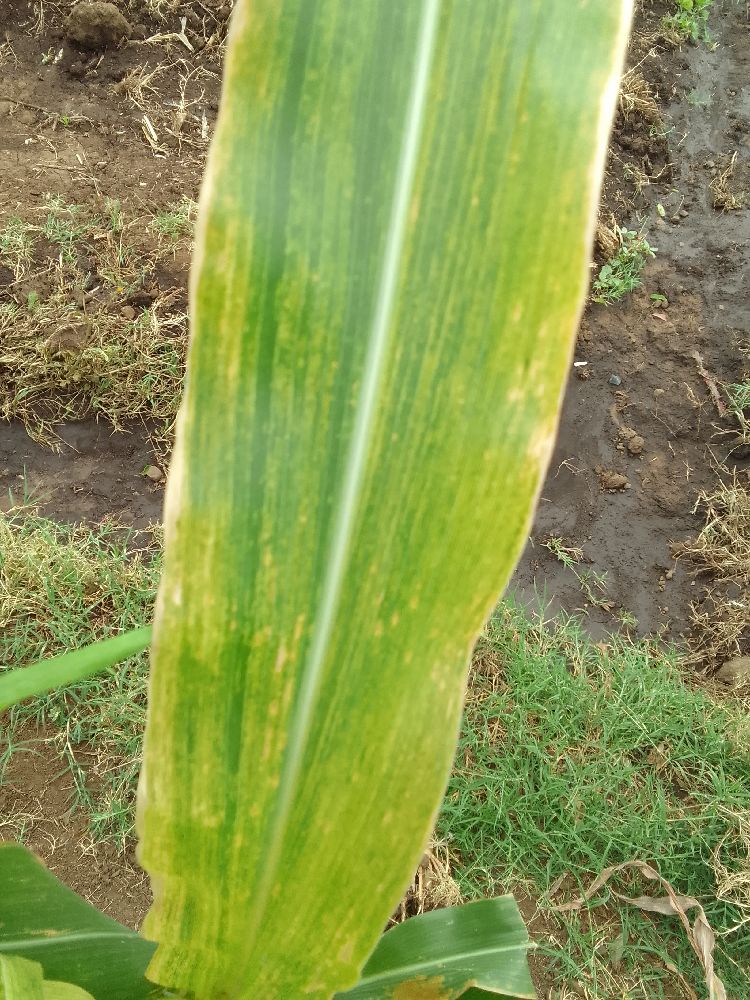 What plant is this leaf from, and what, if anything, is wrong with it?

maize, maize lethal necrosis
